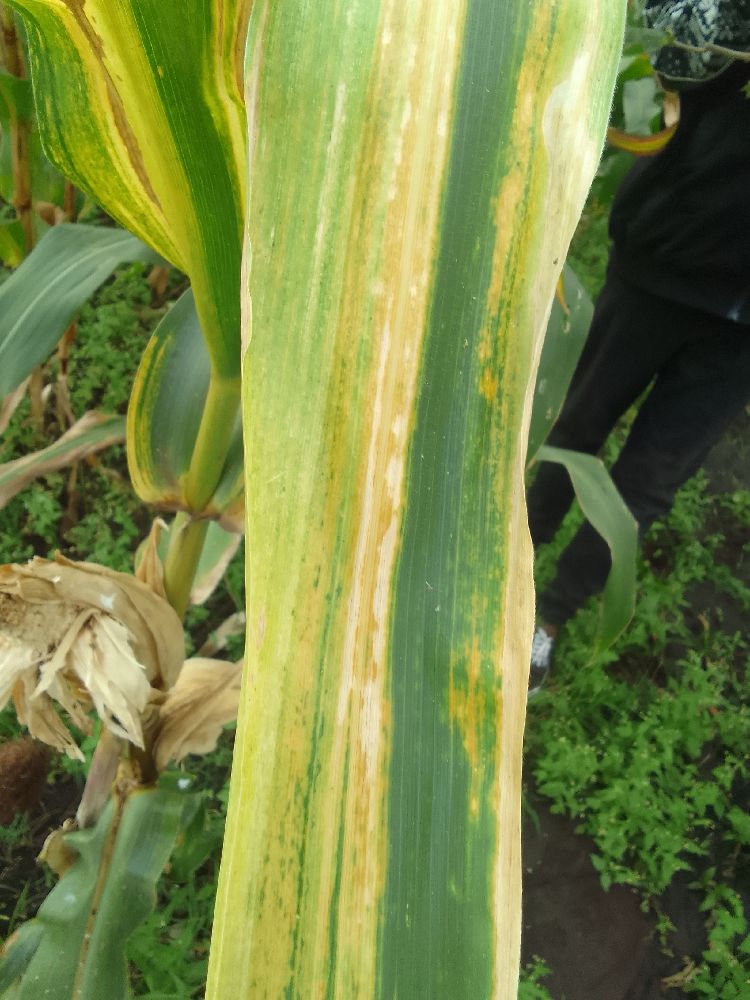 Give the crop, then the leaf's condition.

maize, maize lethal necrosis
